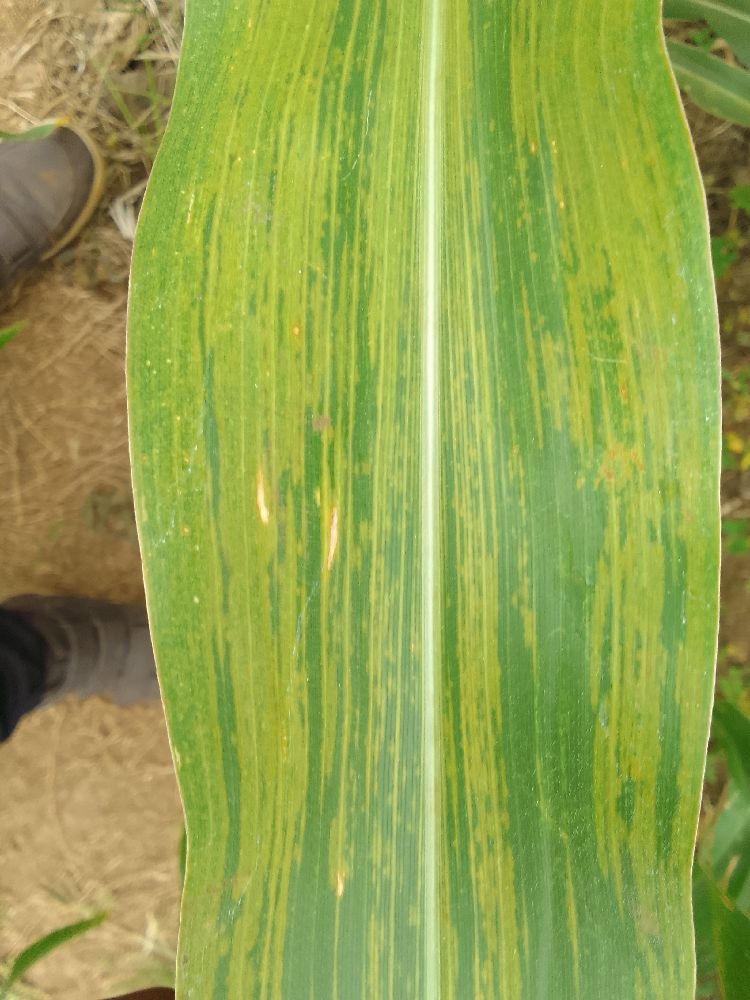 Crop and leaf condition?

maize, maize lethal necrosis
